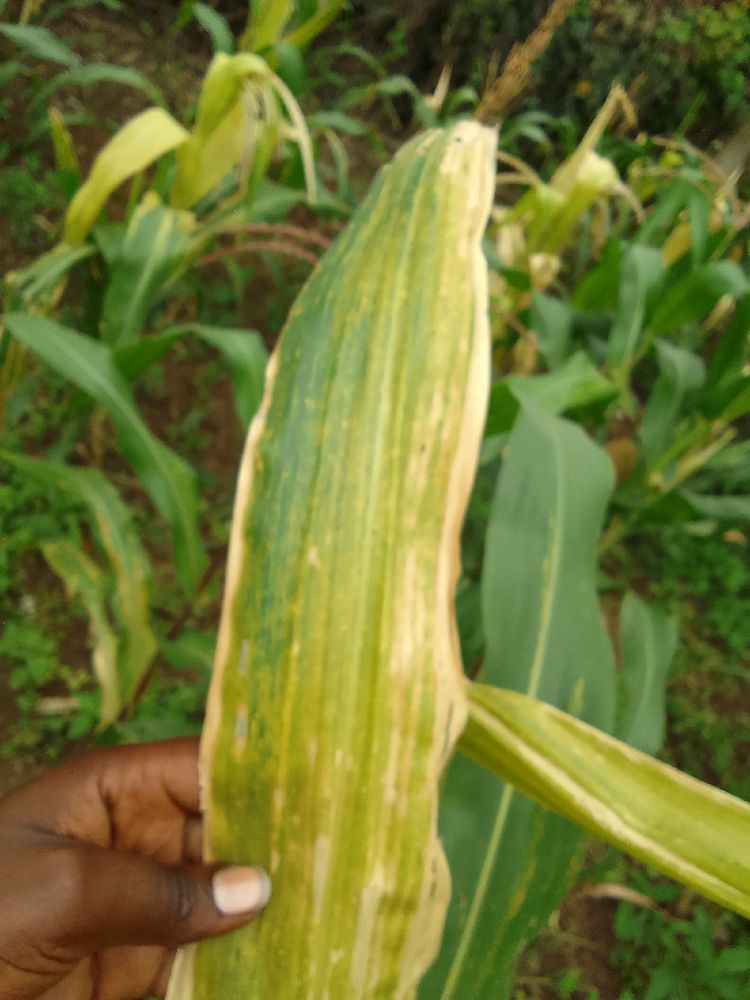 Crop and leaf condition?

maize, maize lethal necrosis
